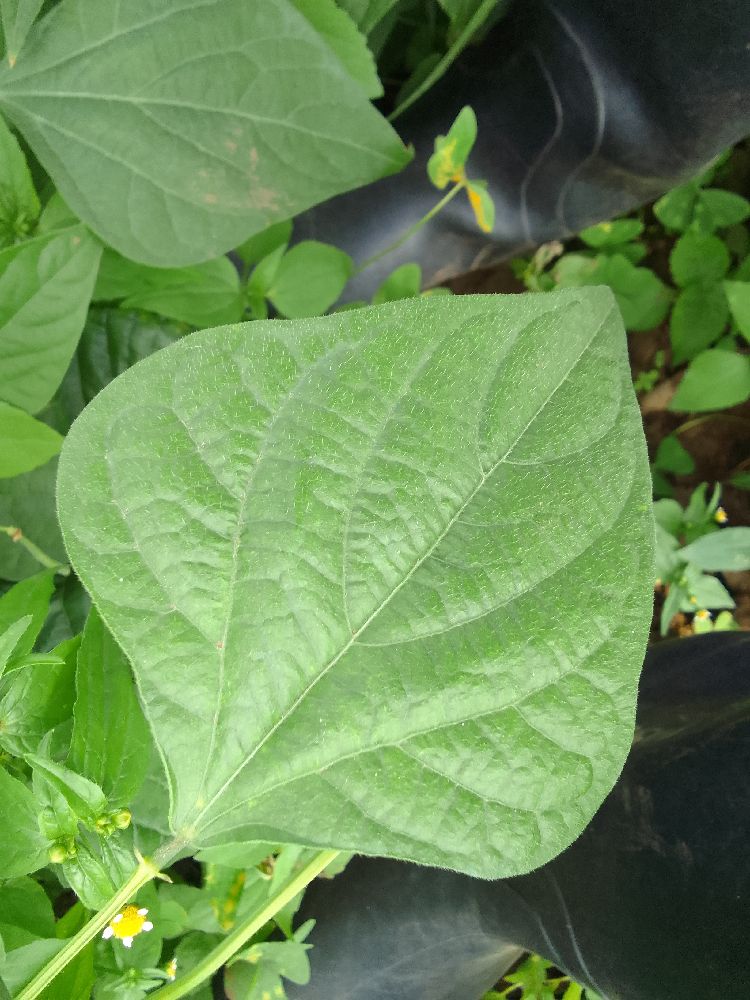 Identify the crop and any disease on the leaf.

common bean, healthy
